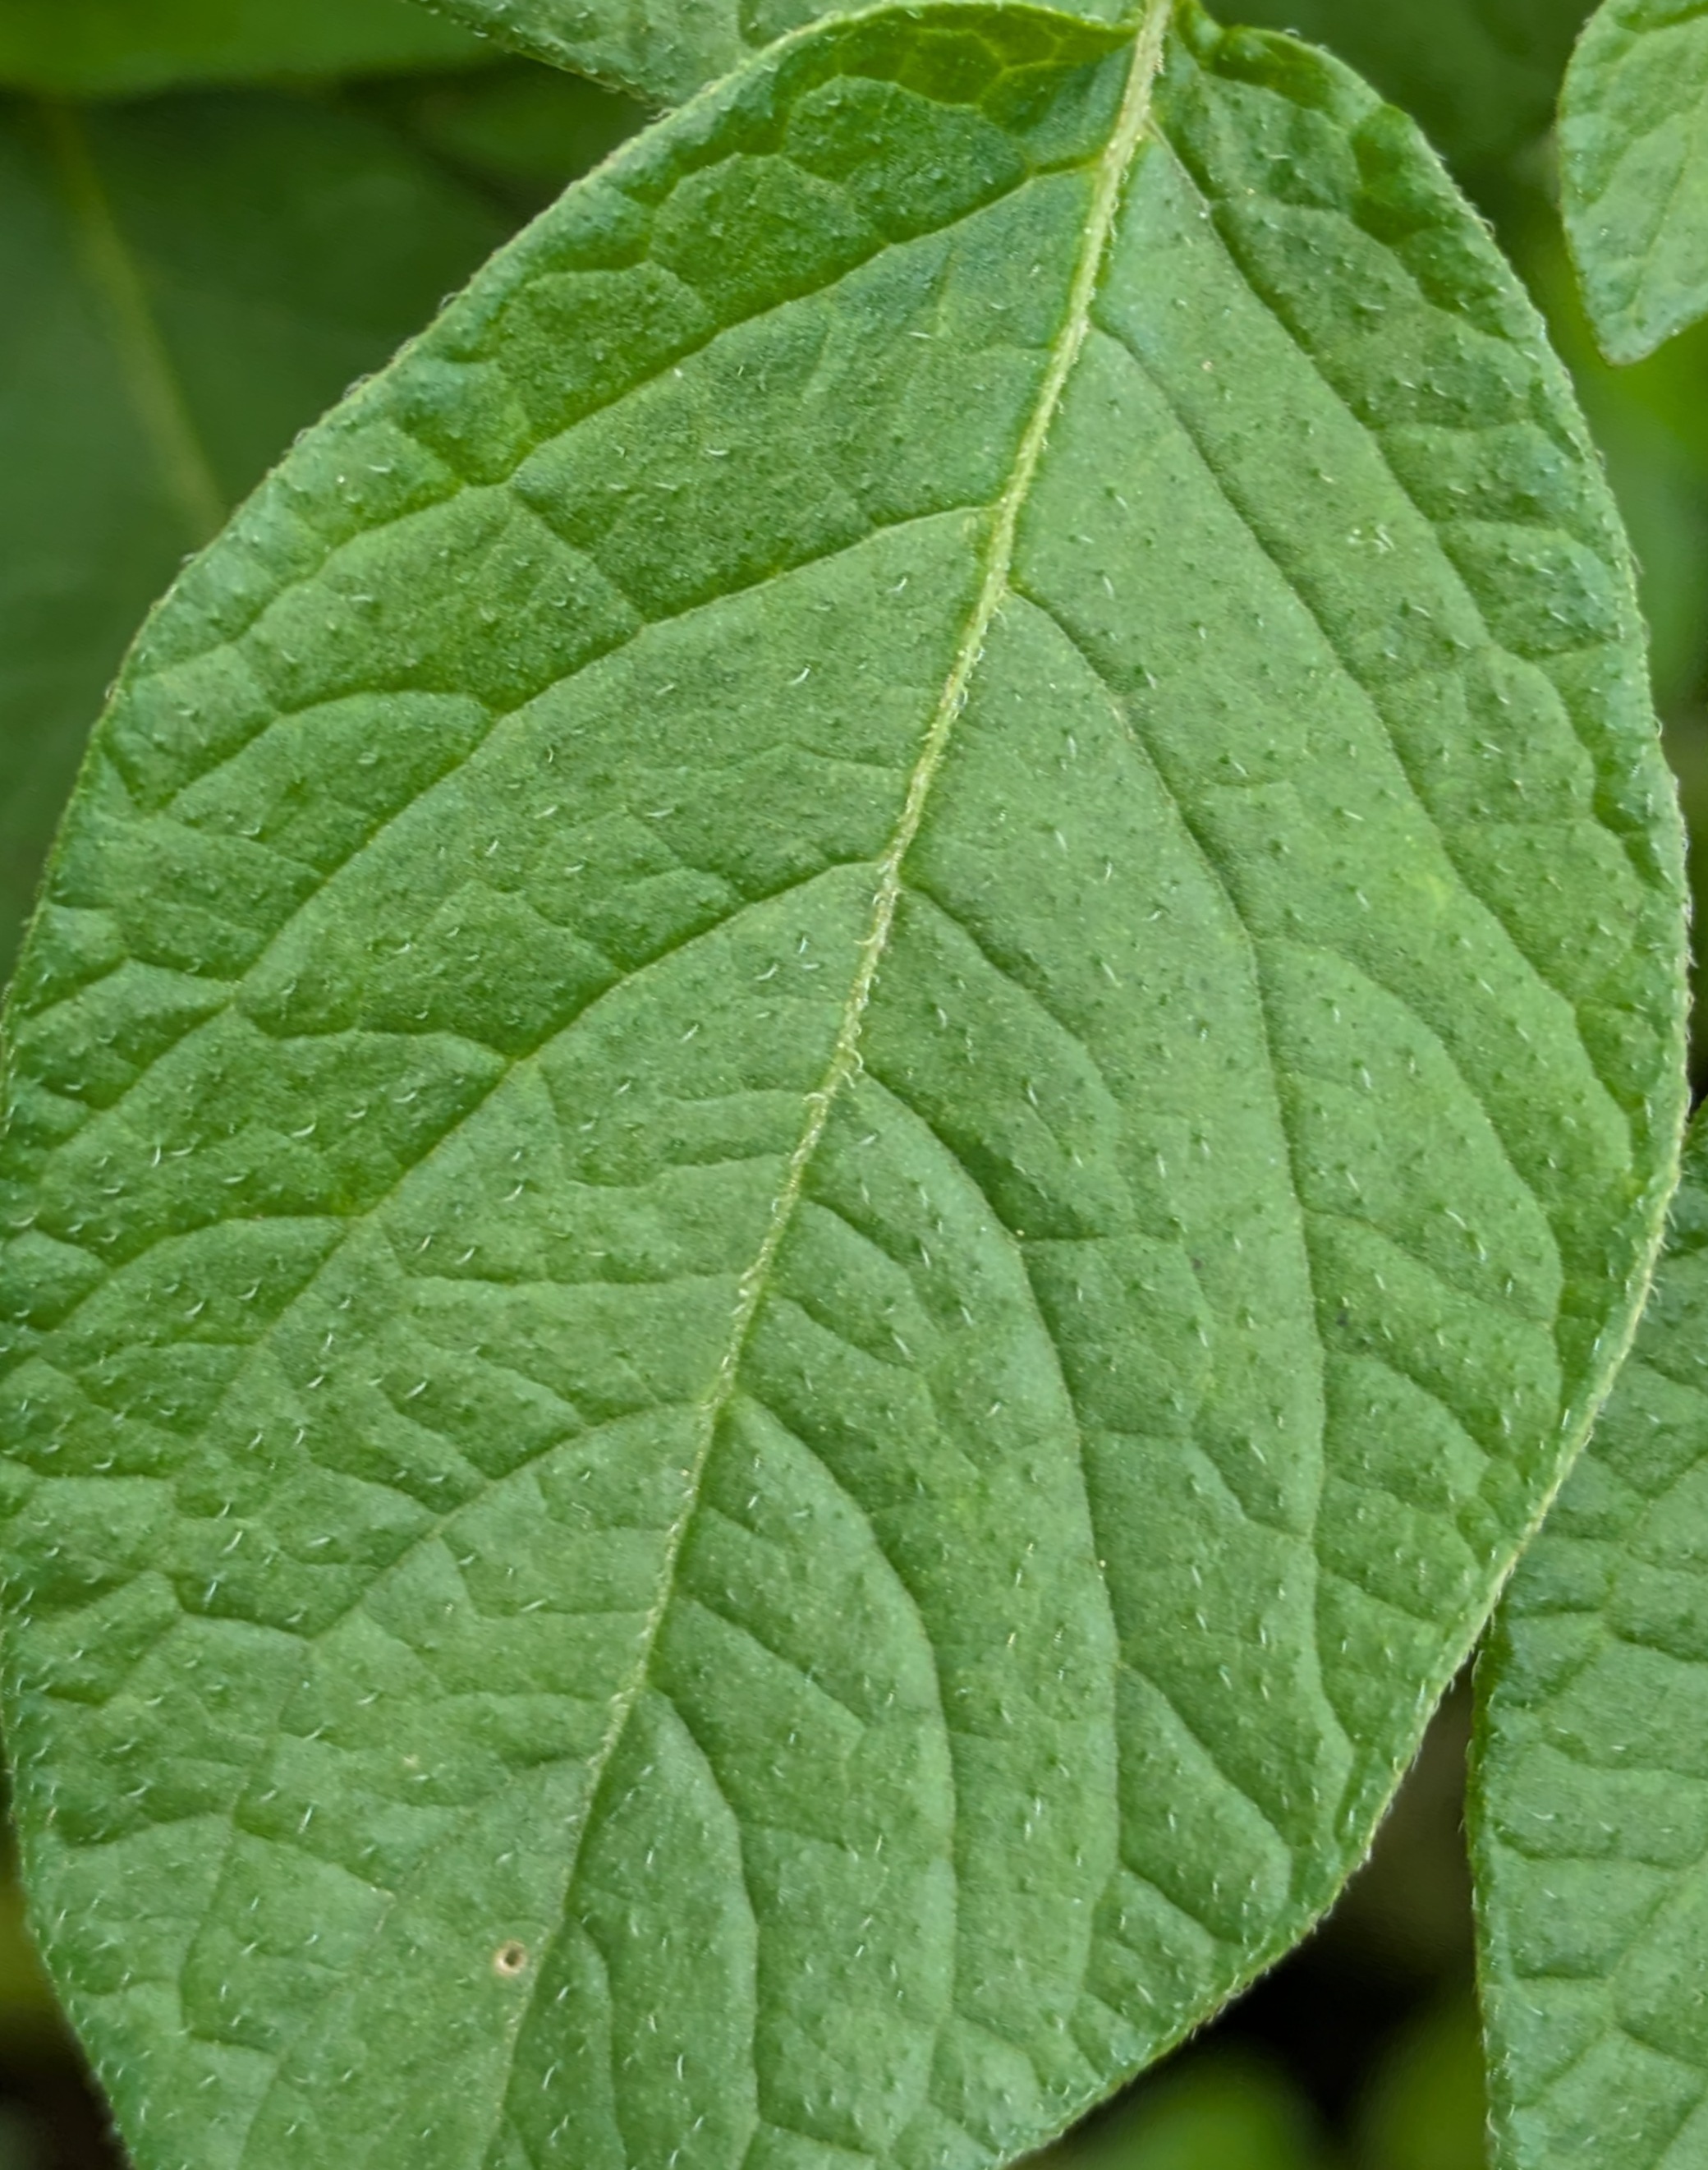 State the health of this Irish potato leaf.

healthy
